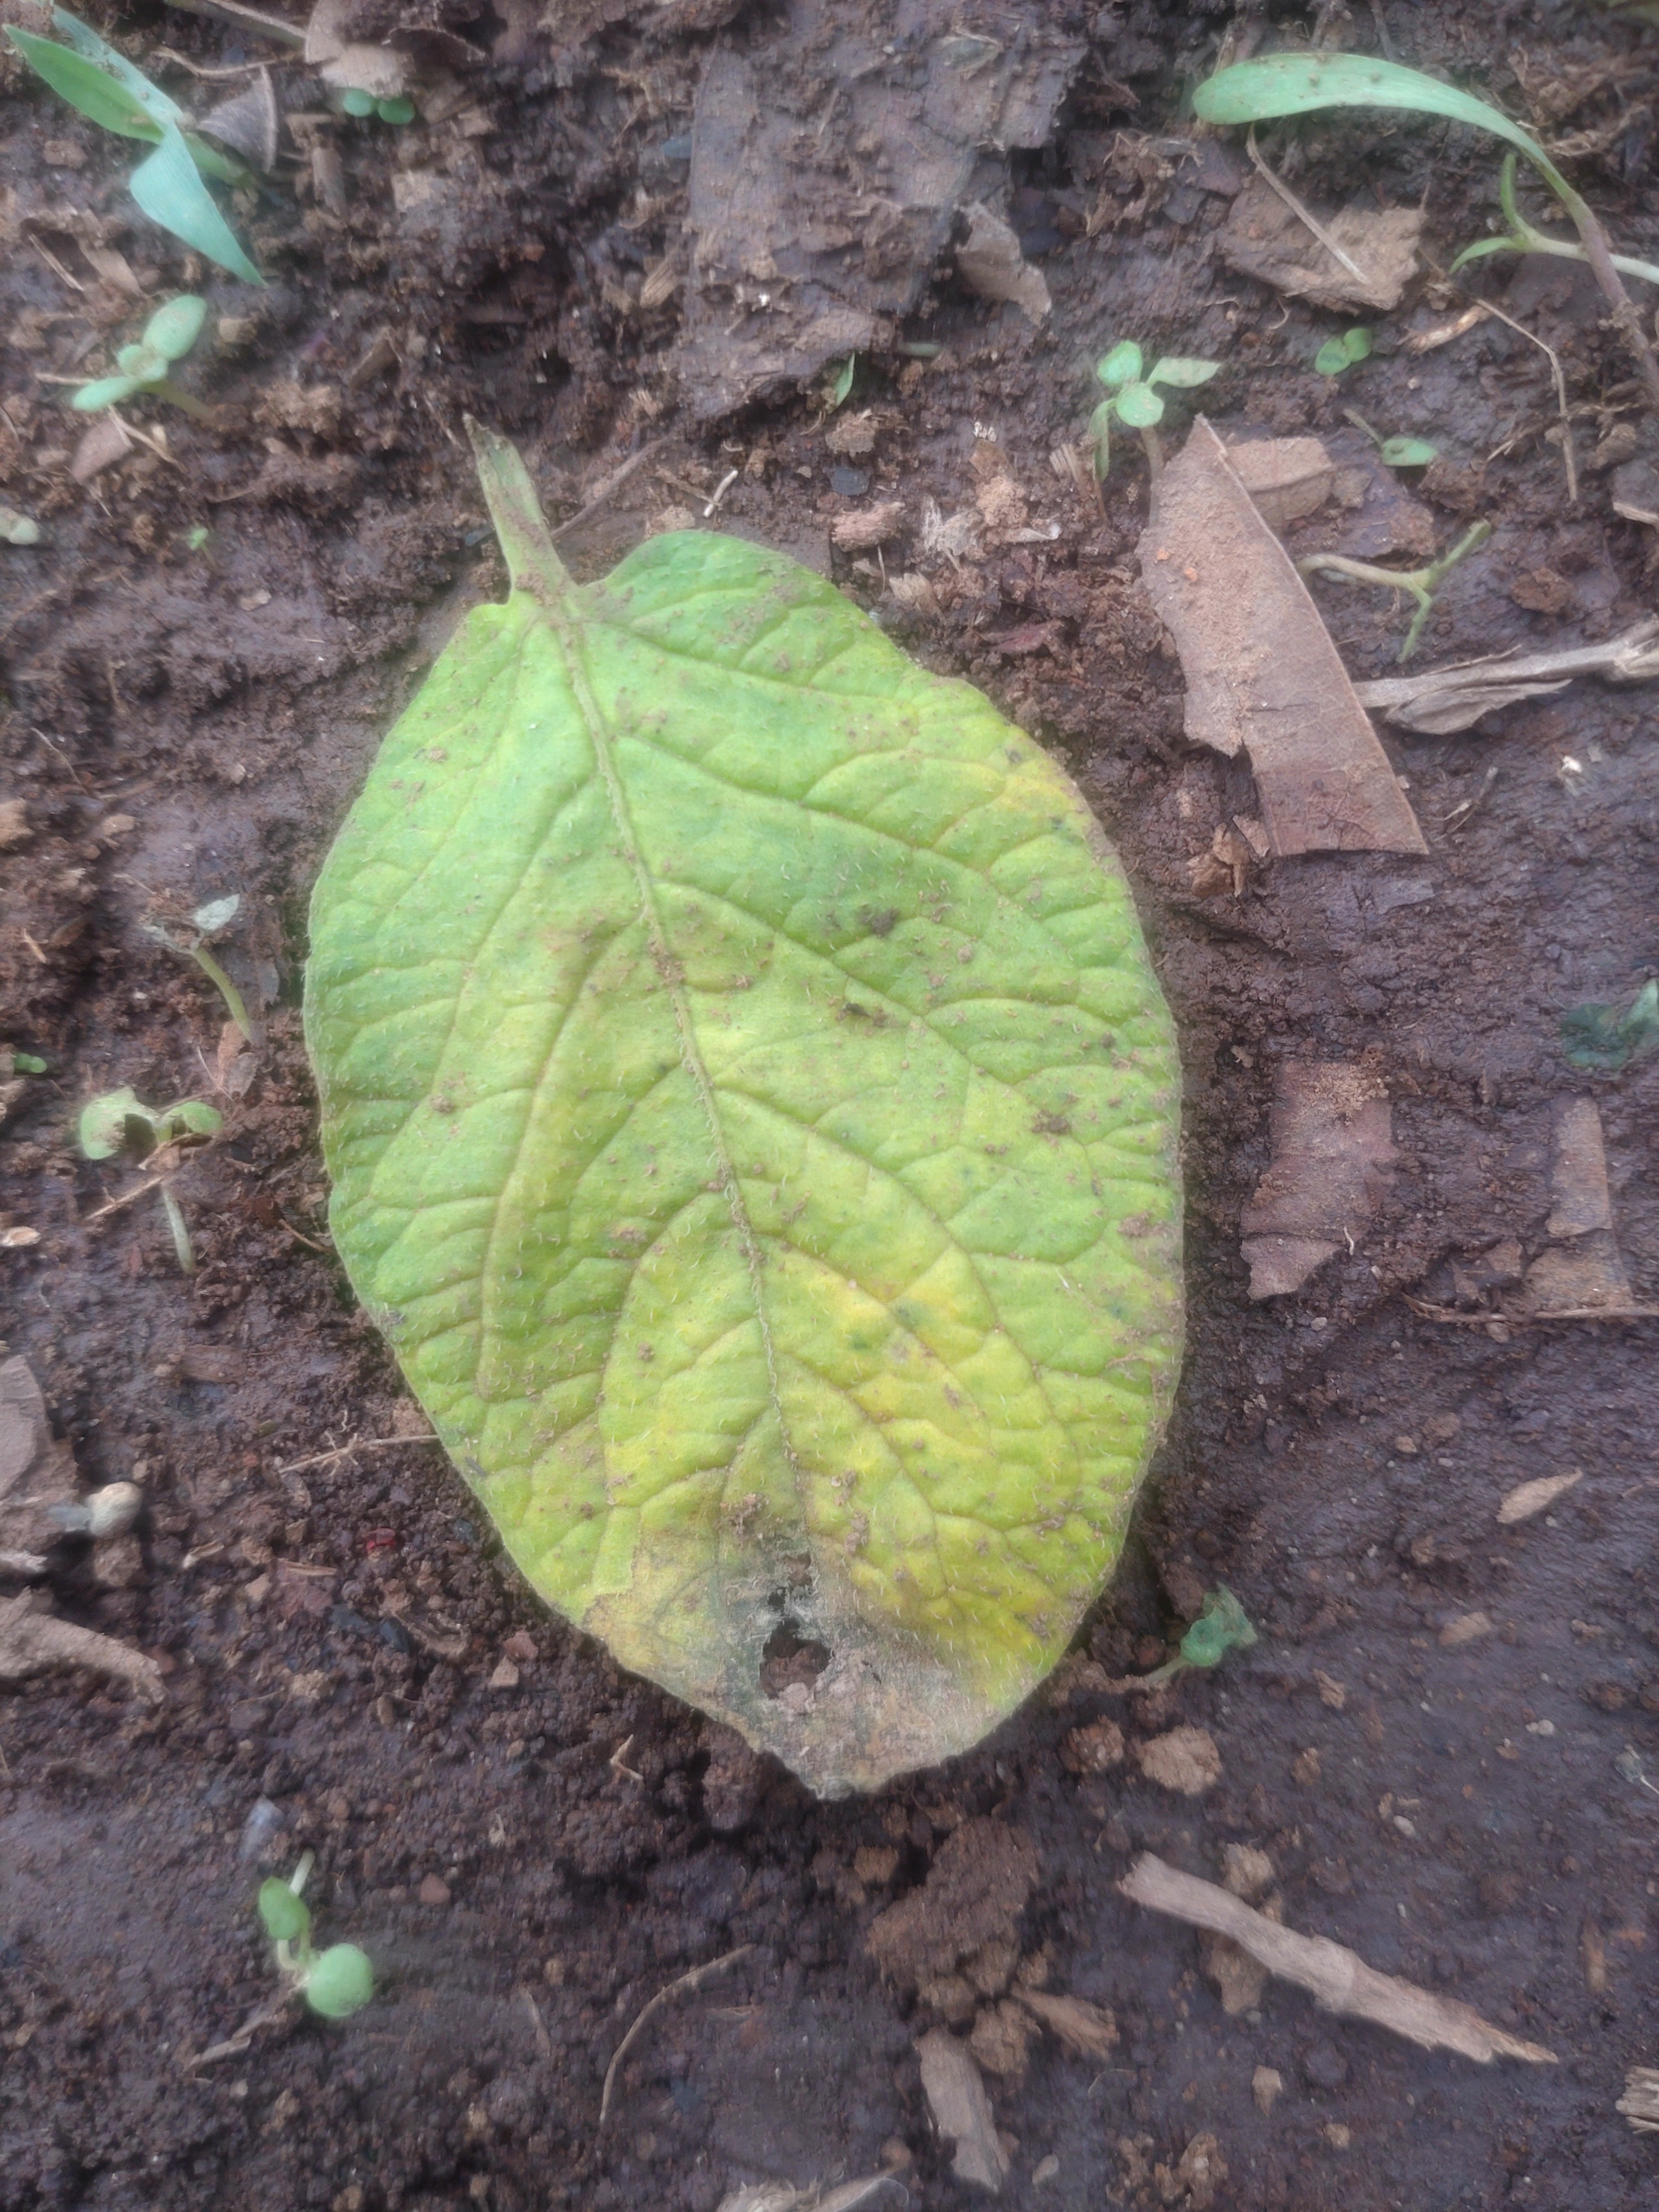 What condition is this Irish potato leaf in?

late blight
